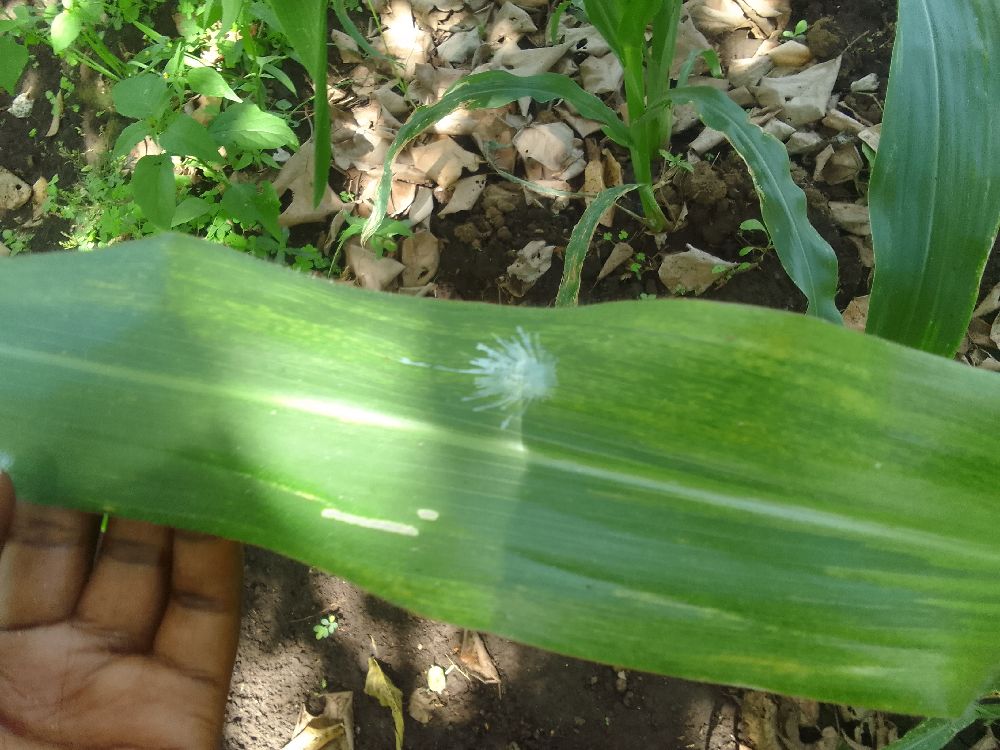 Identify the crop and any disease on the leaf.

maize, maize lethal necrosis
